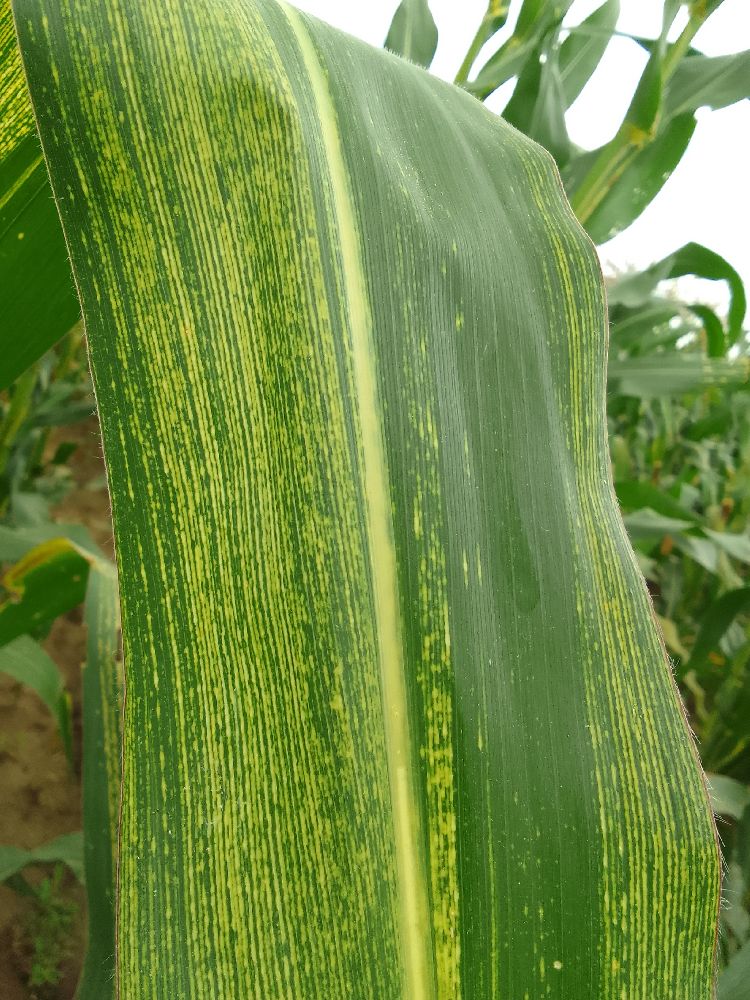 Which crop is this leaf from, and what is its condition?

maize, maize streak virus
